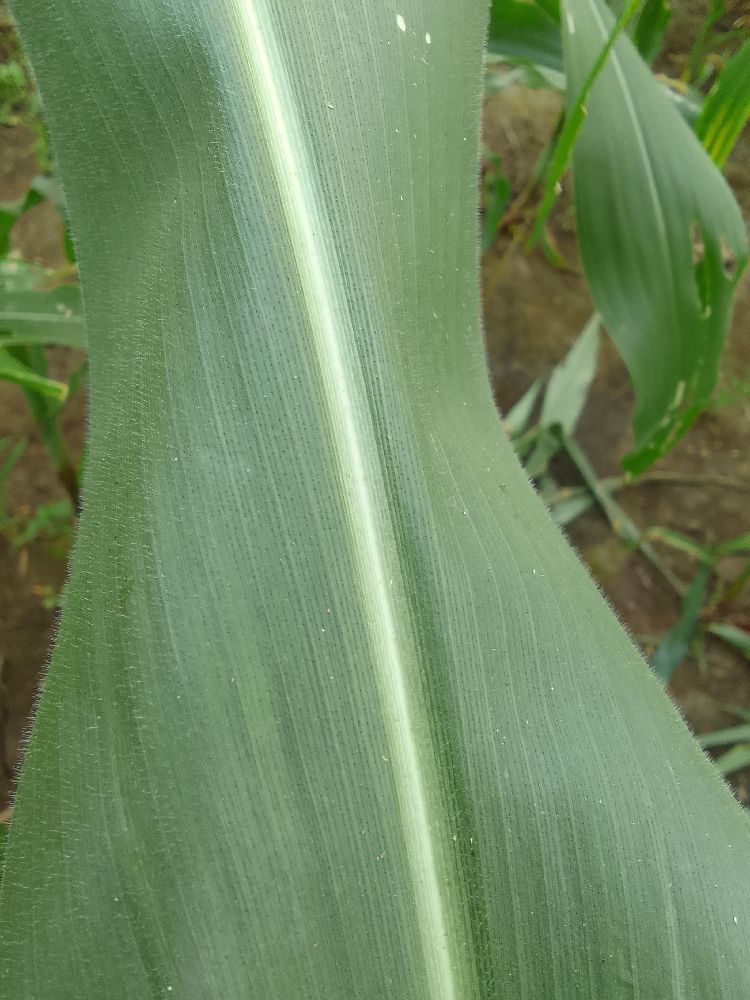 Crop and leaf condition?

maize, healthy
